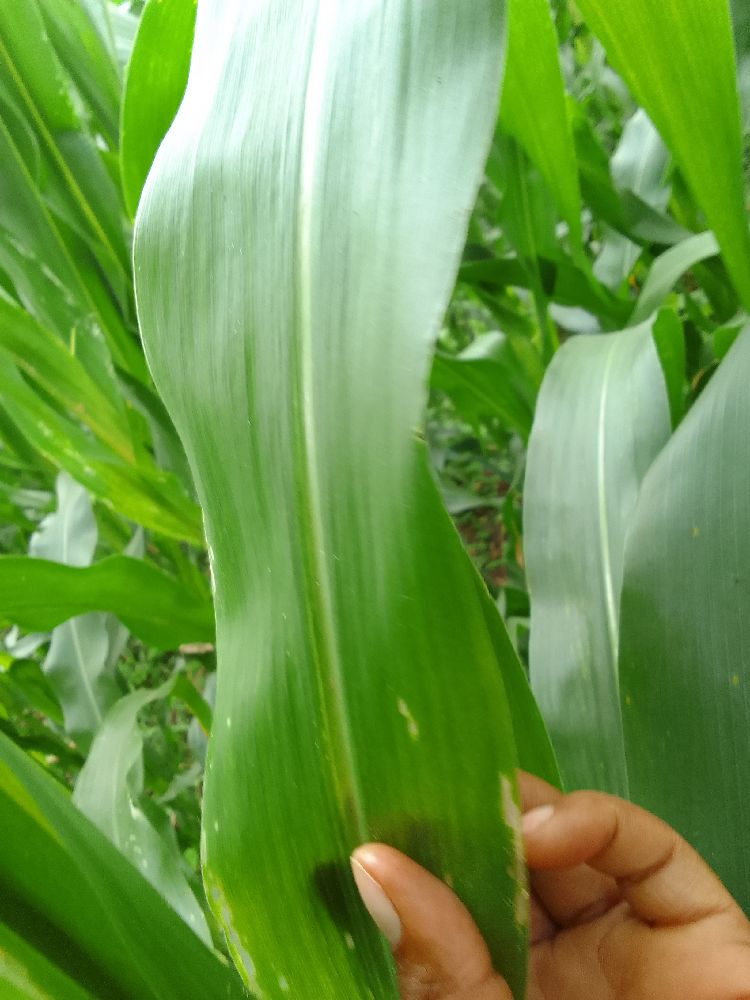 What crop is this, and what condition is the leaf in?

maize, healthy
